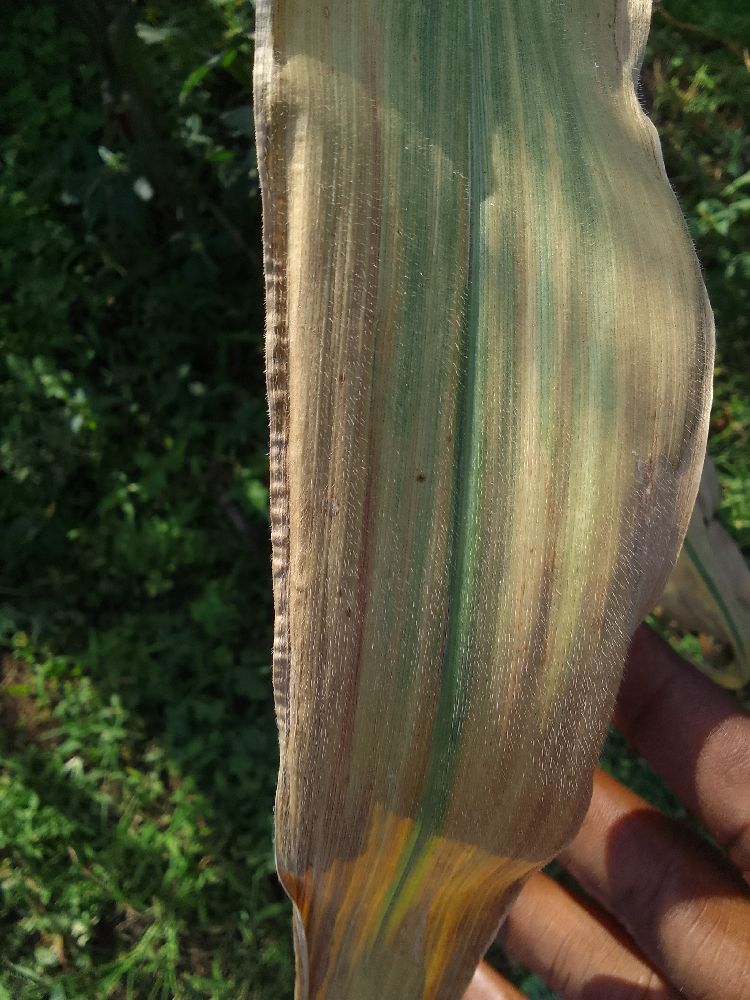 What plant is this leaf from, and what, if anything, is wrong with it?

maize, maize lethal necrosis
